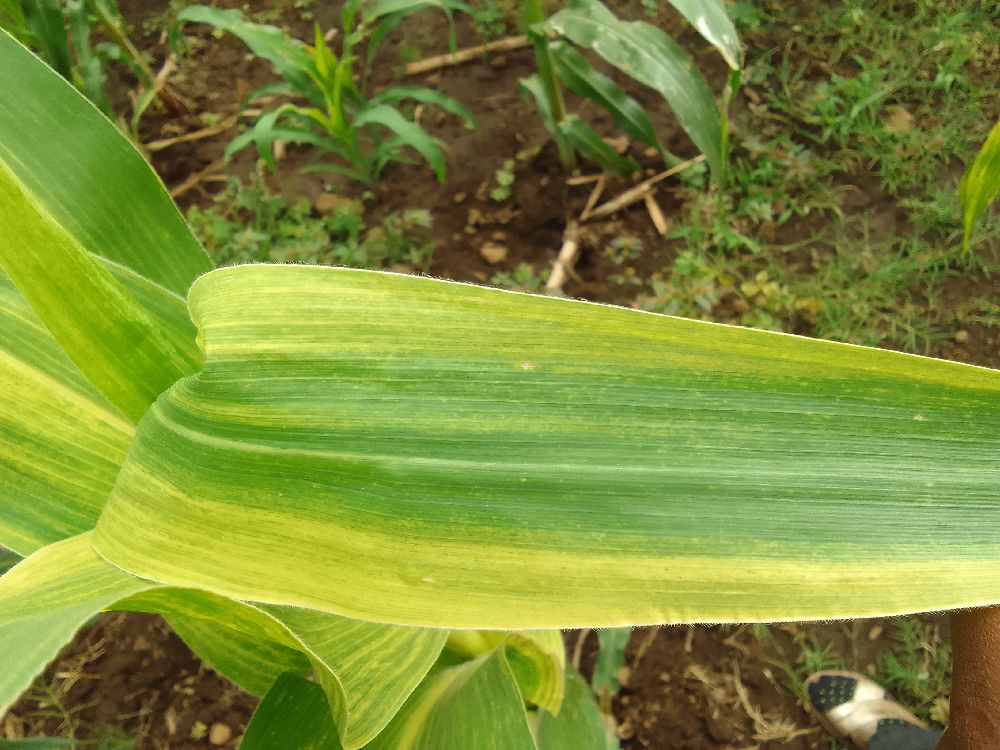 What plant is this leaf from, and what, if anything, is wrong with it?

maize, maize lethal necrosis
